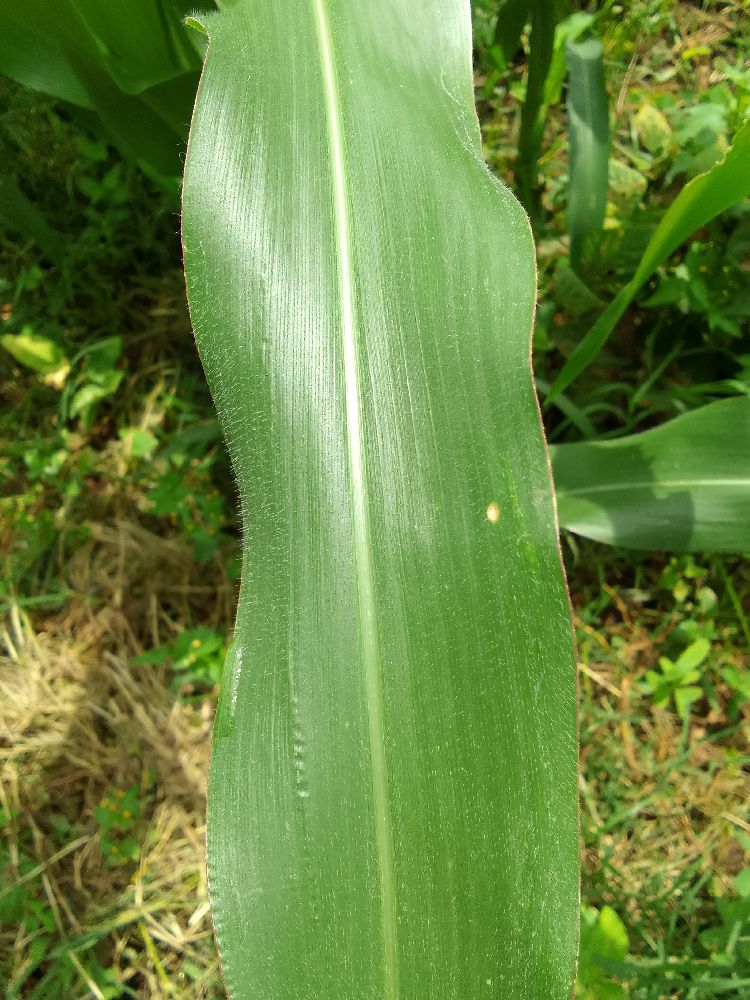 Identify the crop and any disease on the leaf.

maize, healthy
